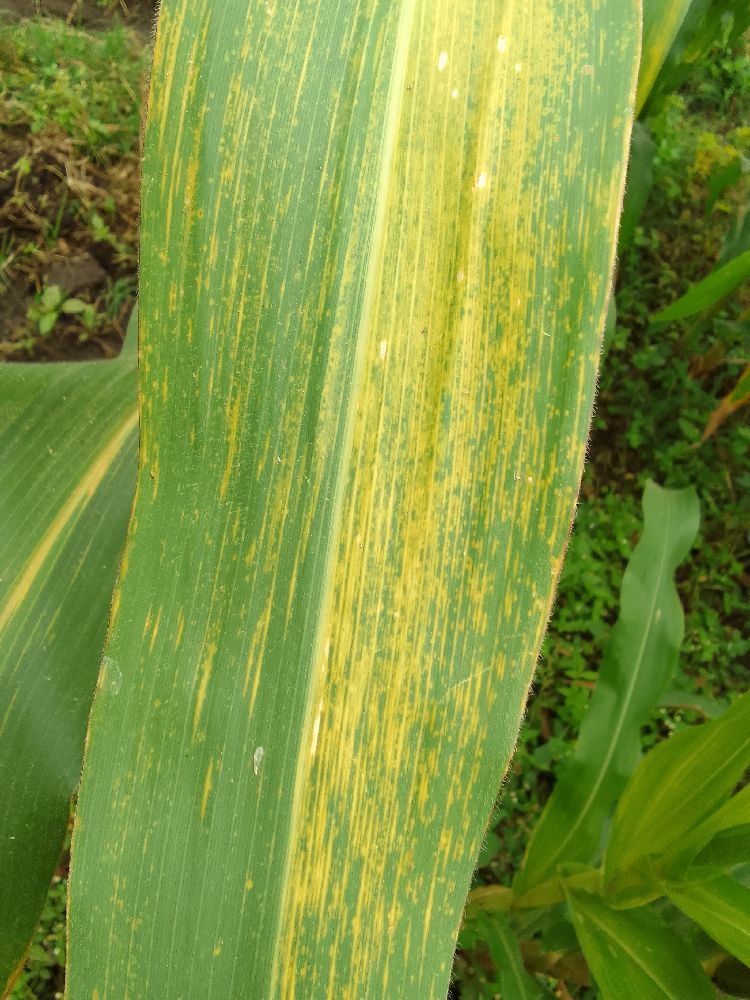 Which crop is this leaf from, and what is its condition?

maize, maize lethal necrosis
